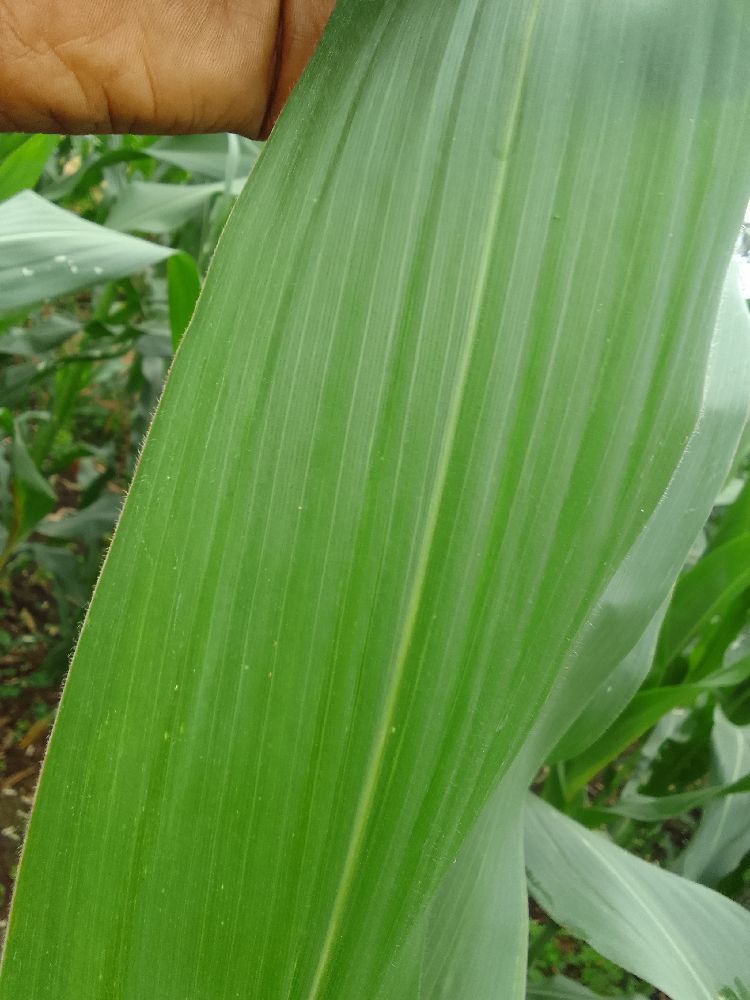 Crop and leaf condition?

maize, healthy
